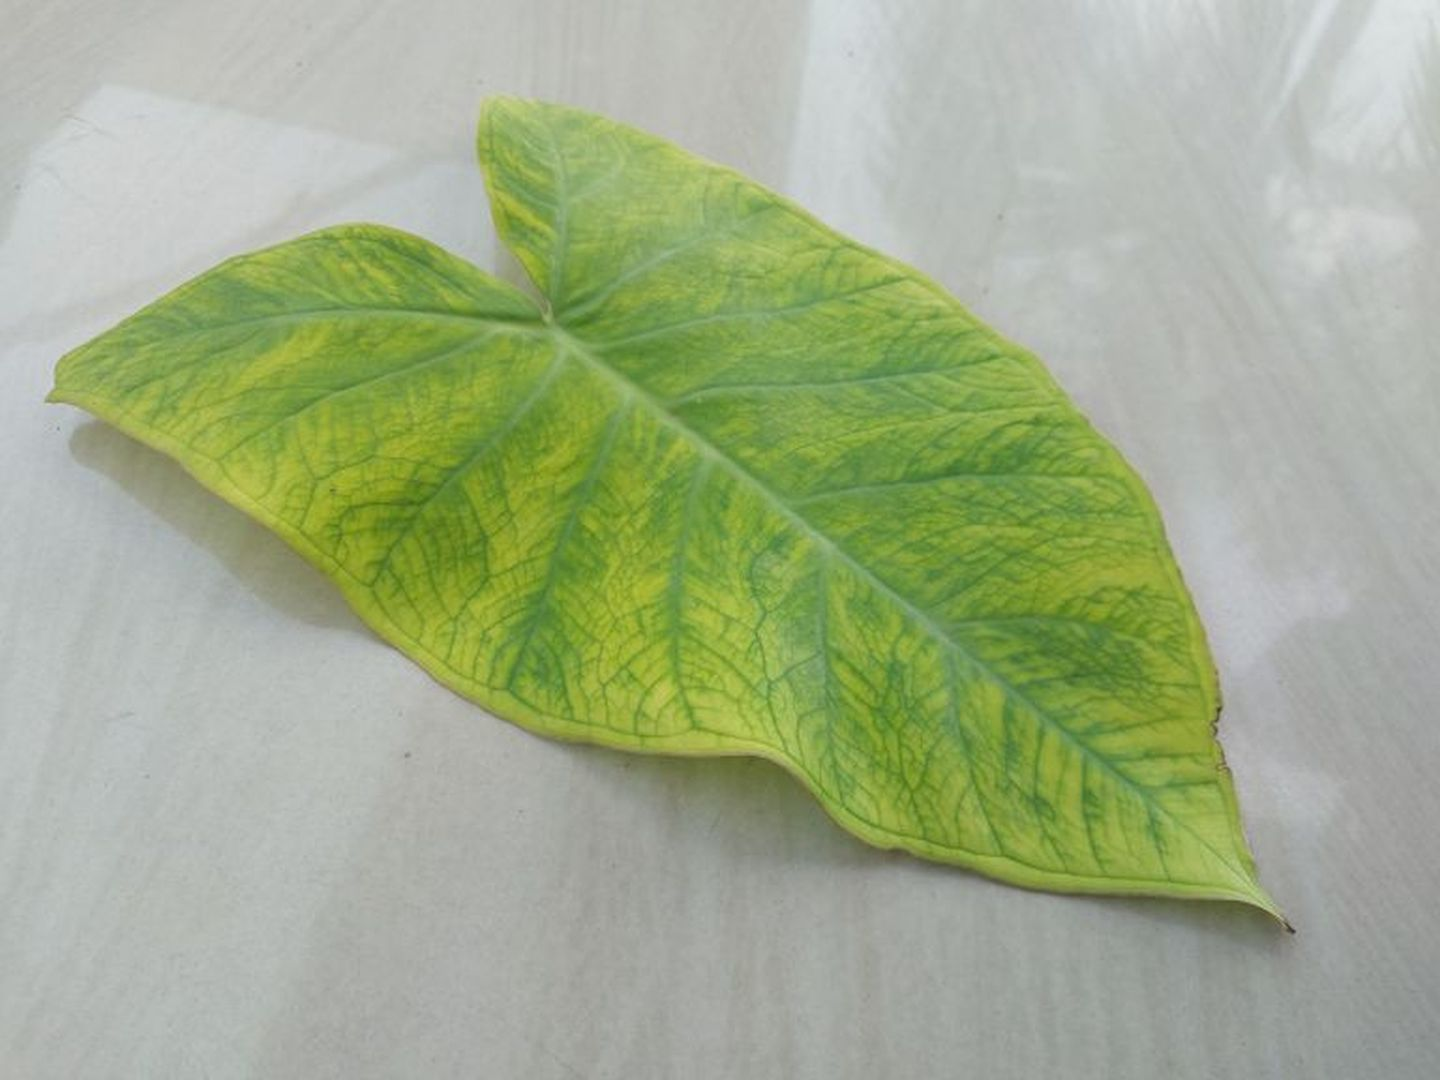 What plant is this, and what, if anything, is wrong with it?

taro, mosaic
